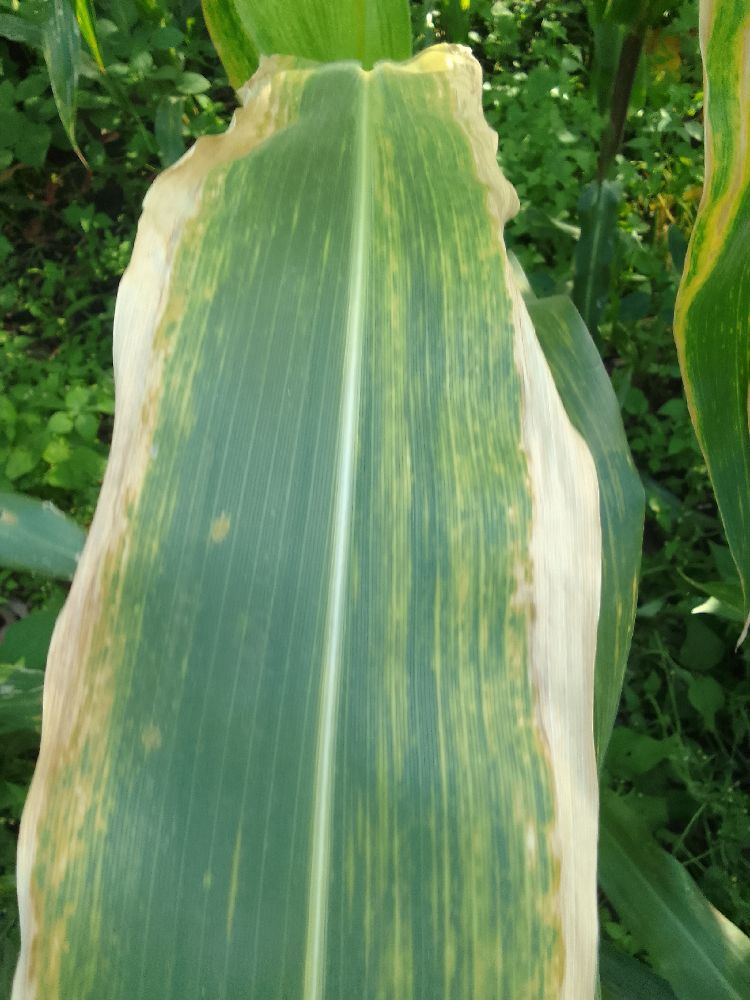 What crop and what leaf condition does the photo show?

maize, maize lethal necrosis
